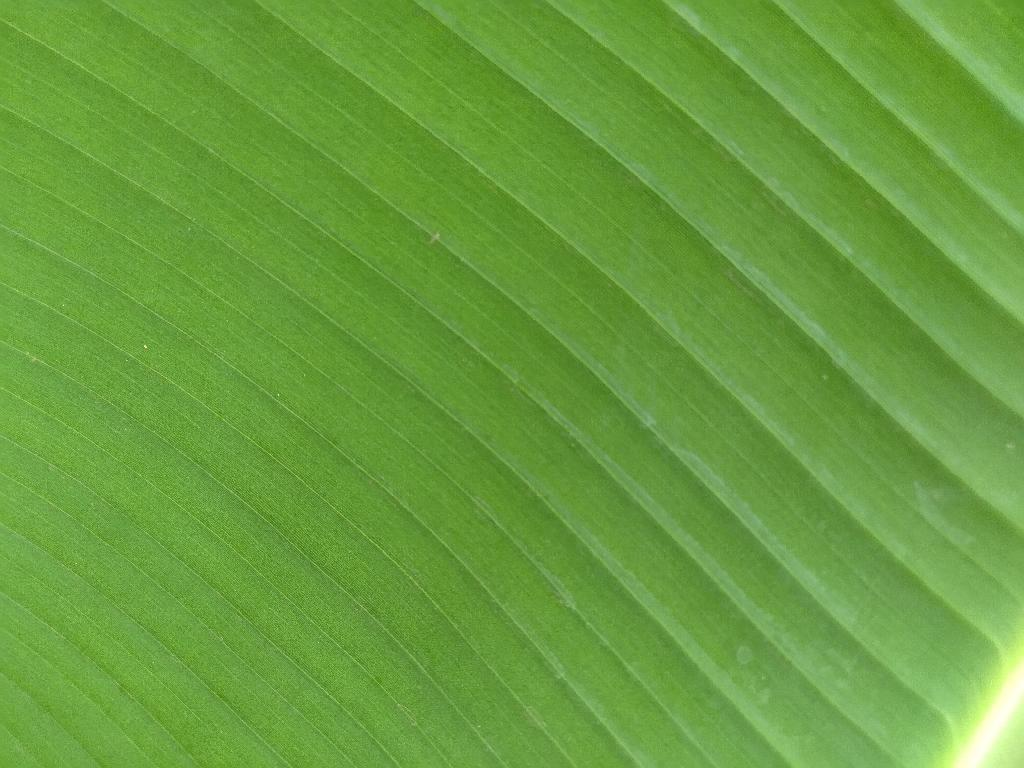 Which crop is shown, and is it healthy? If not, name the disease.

banana, healthy
